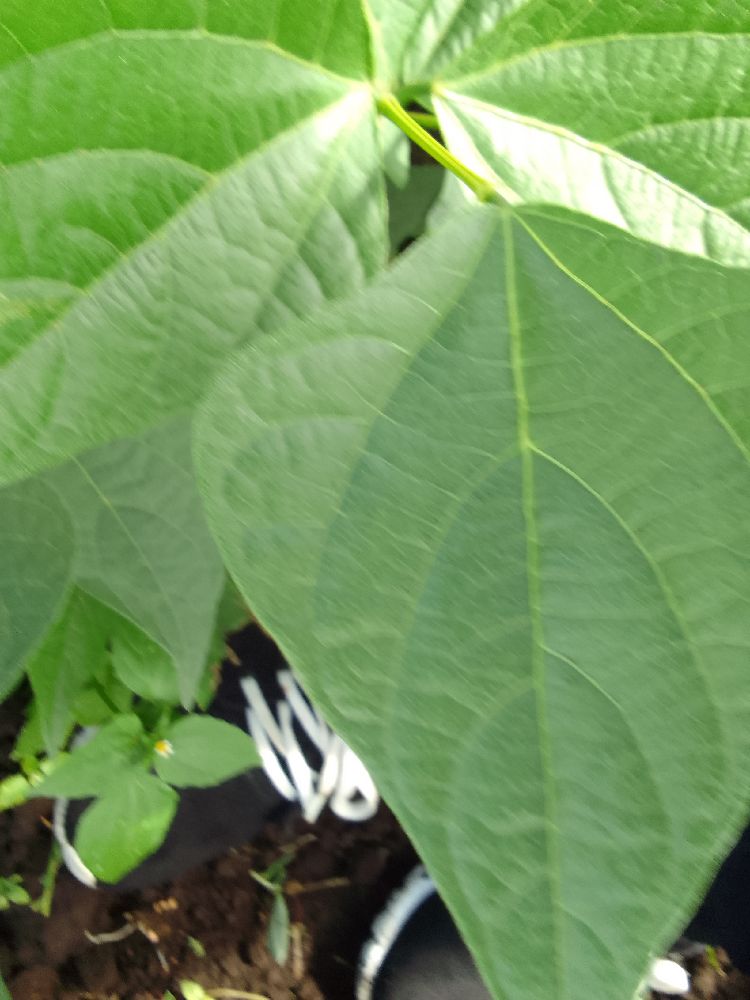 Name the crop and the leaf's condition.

common bean, healthy
